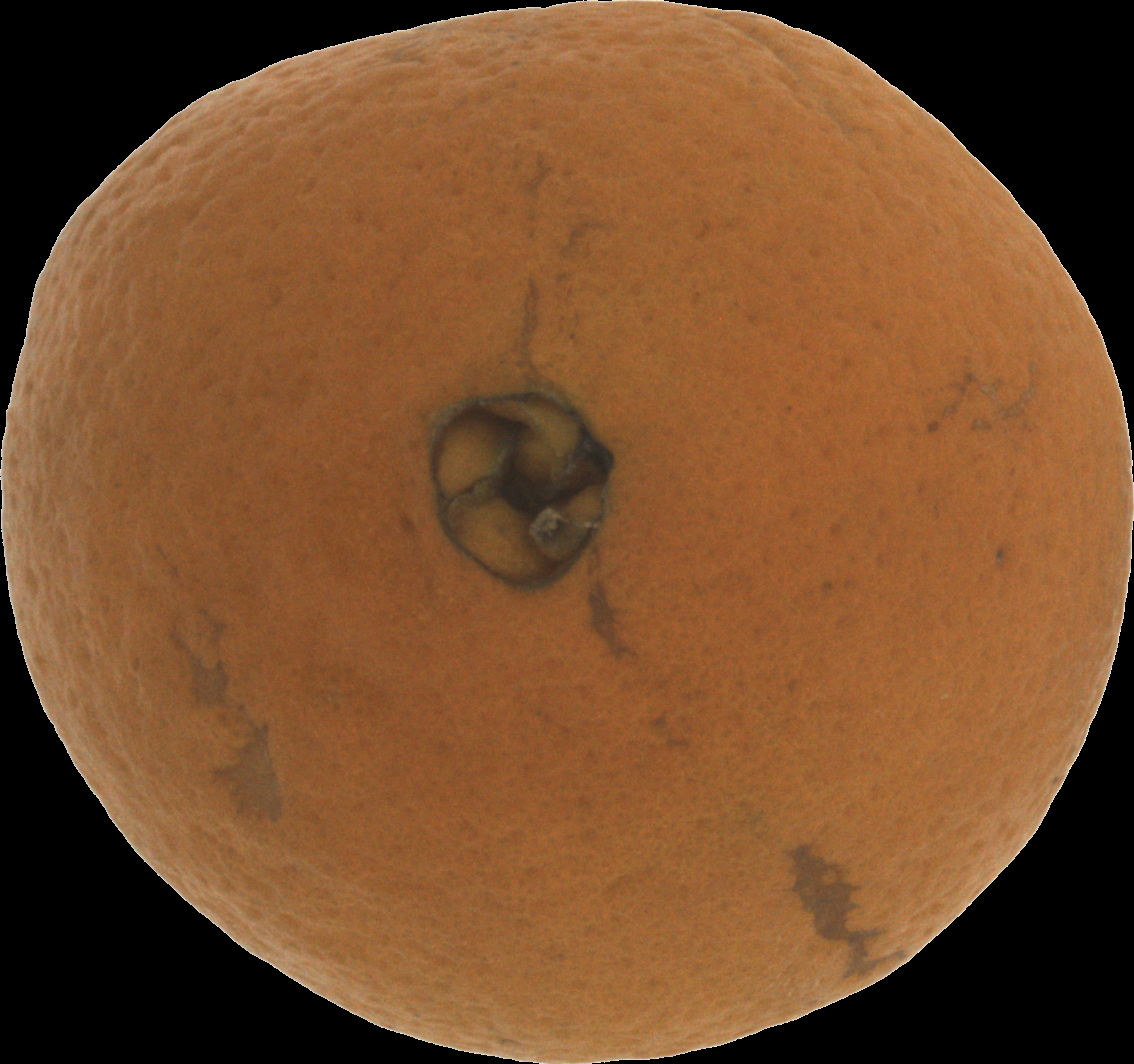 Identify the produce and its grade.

orange, bad
